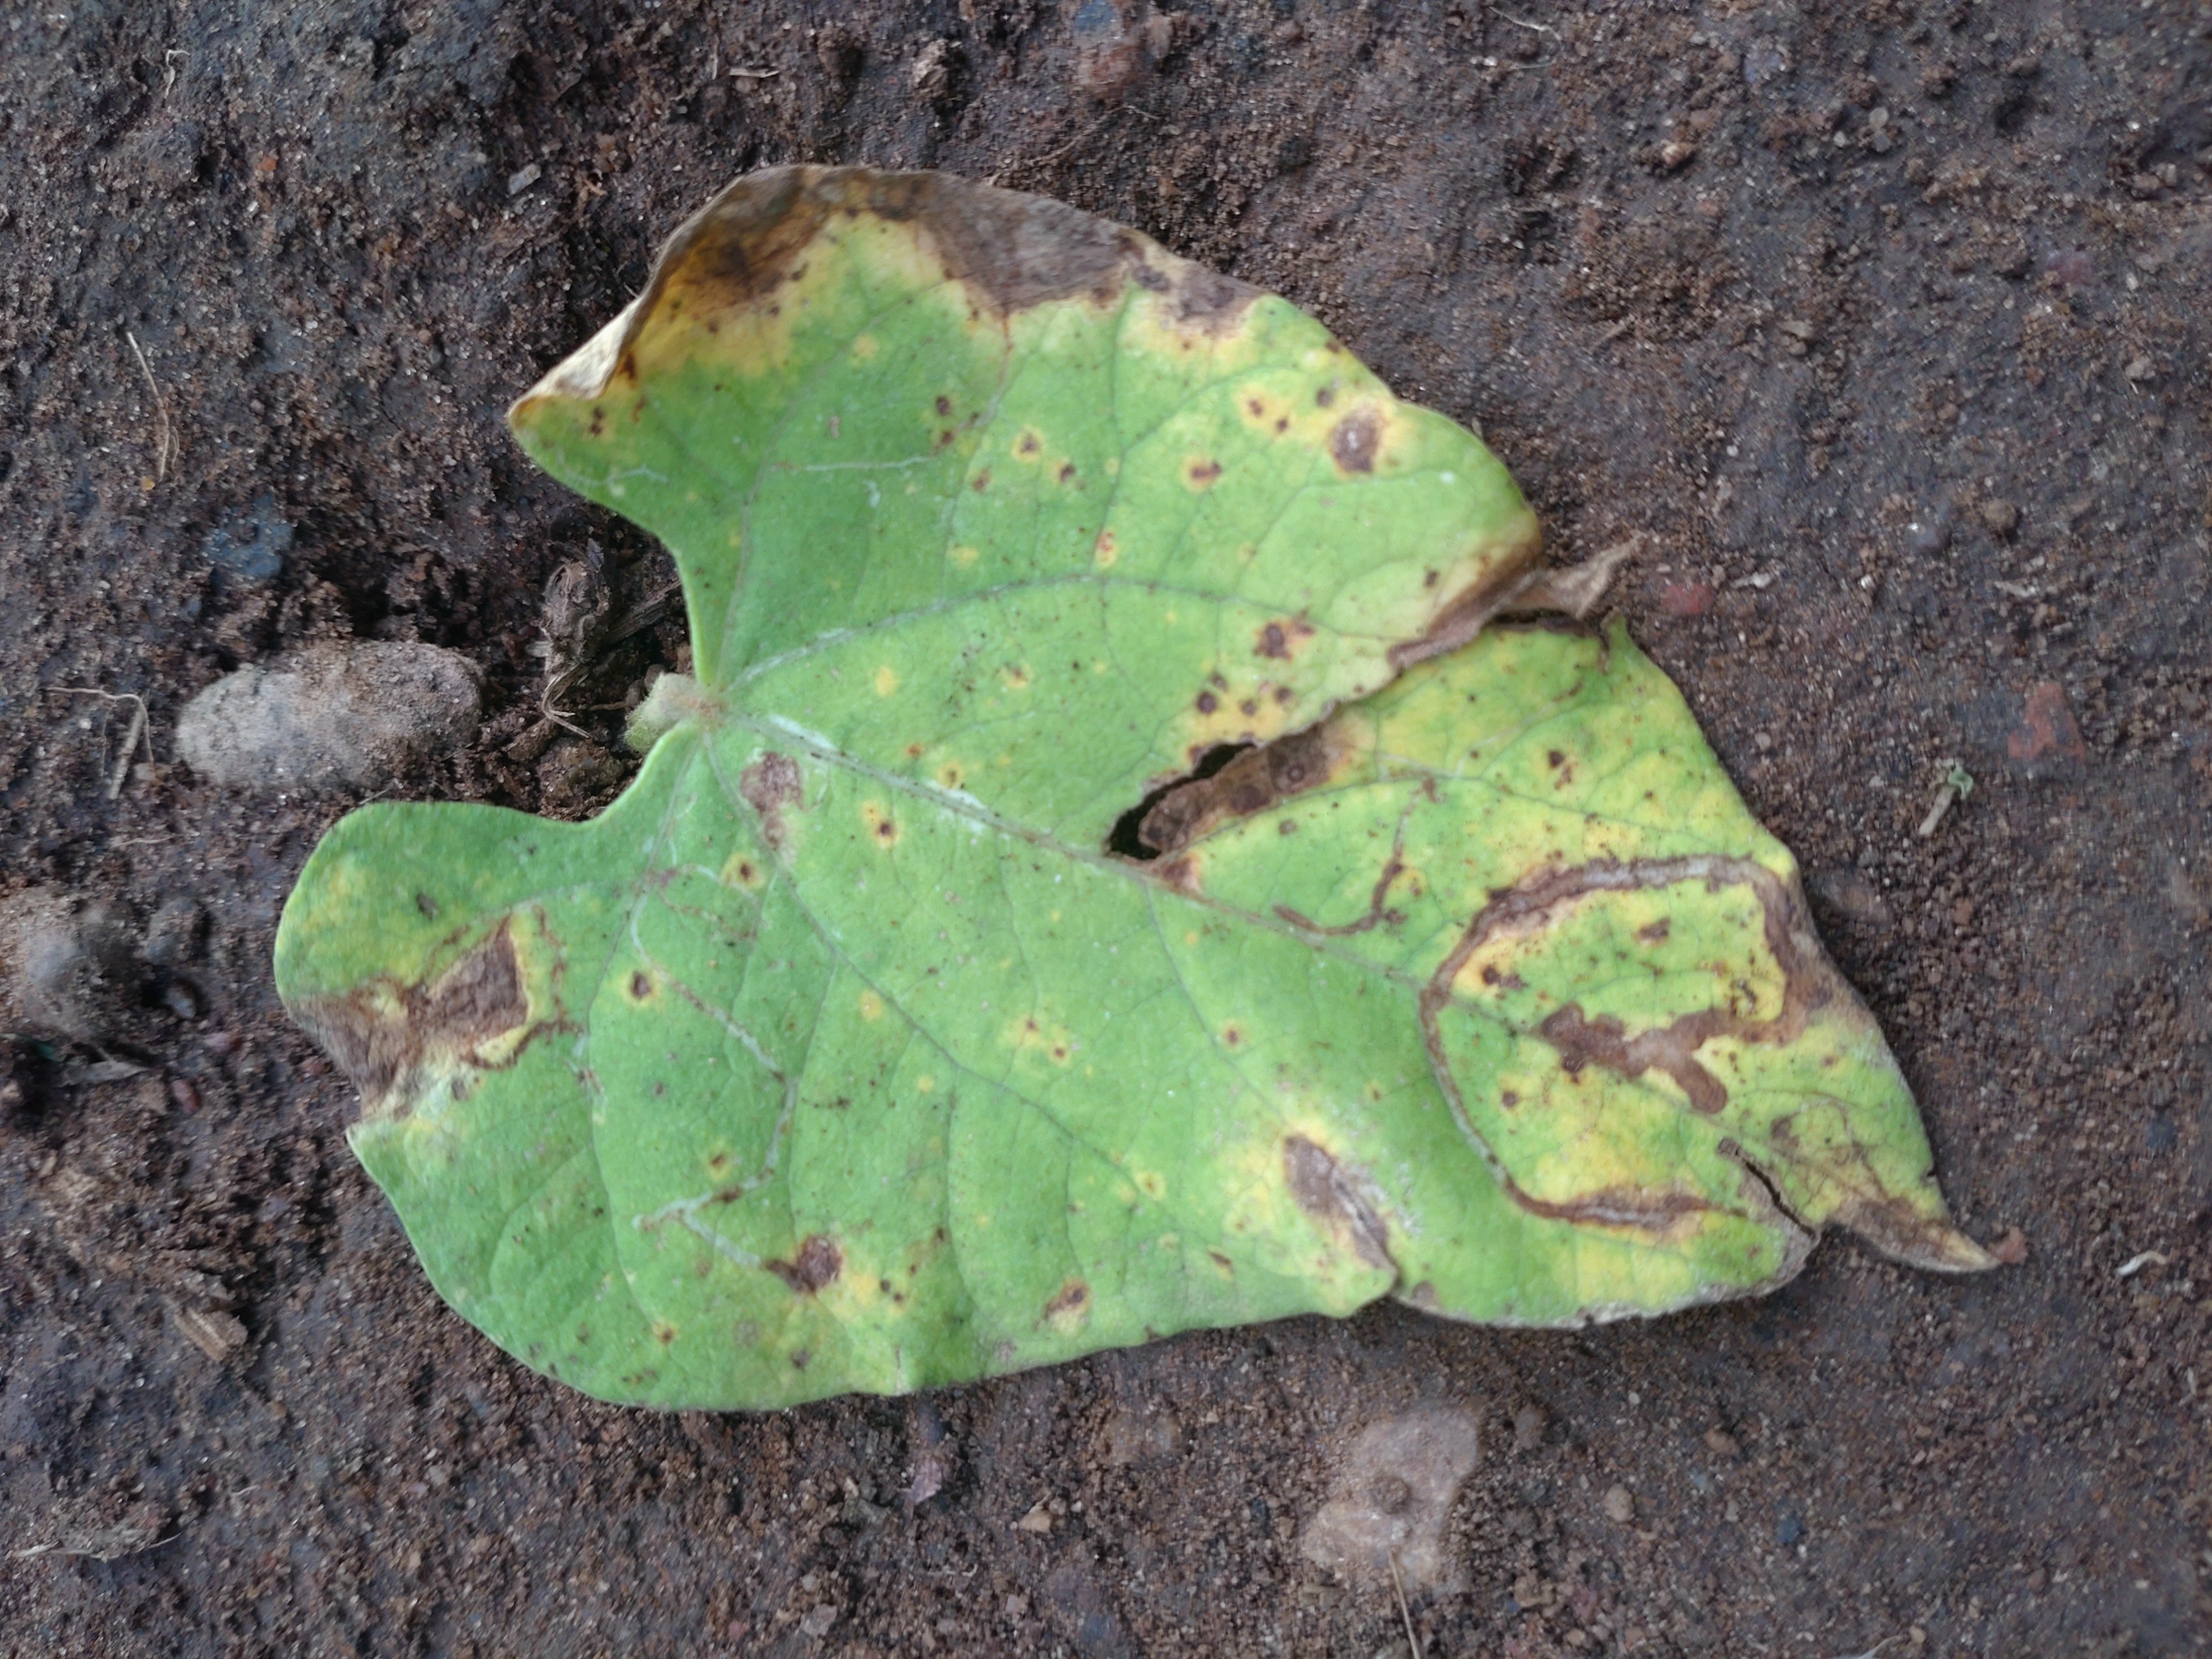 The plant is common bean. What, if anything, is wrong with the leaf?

anthracnose
